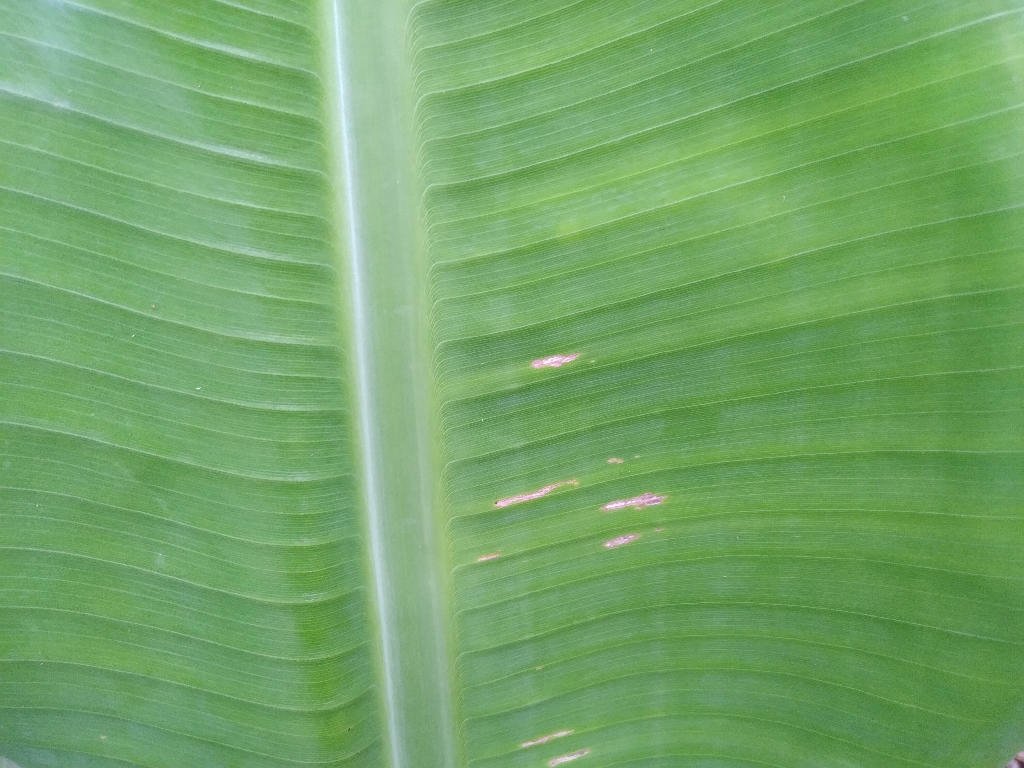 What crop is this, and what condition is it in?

banana, healthy
